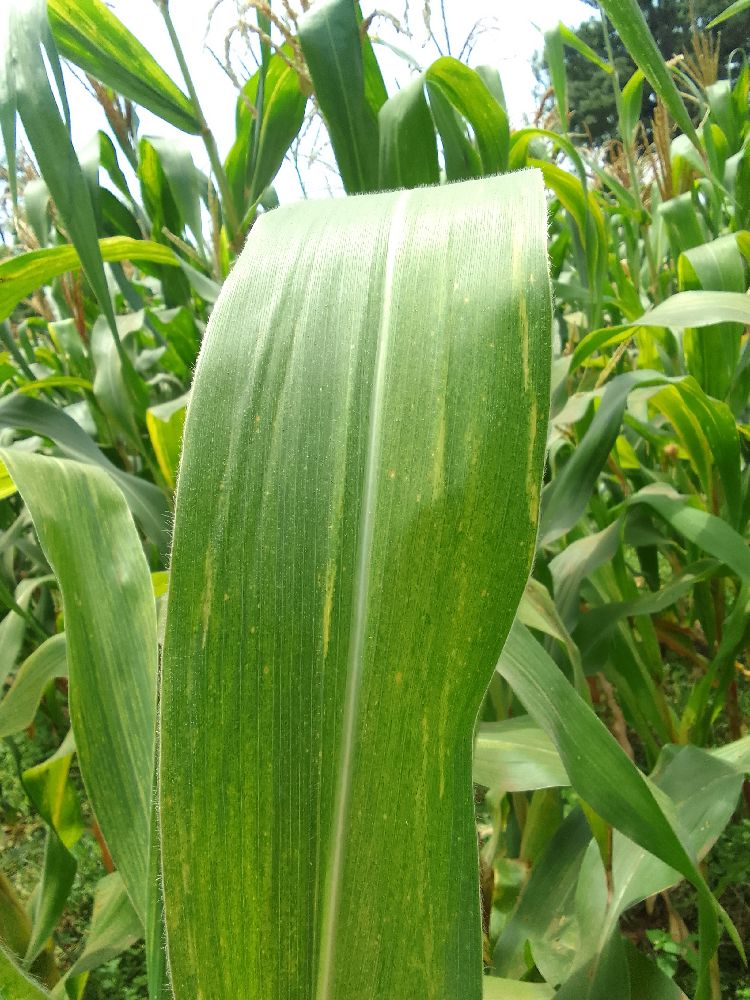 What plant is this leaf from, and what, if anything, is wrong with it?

maize, maize lethal necrosis
